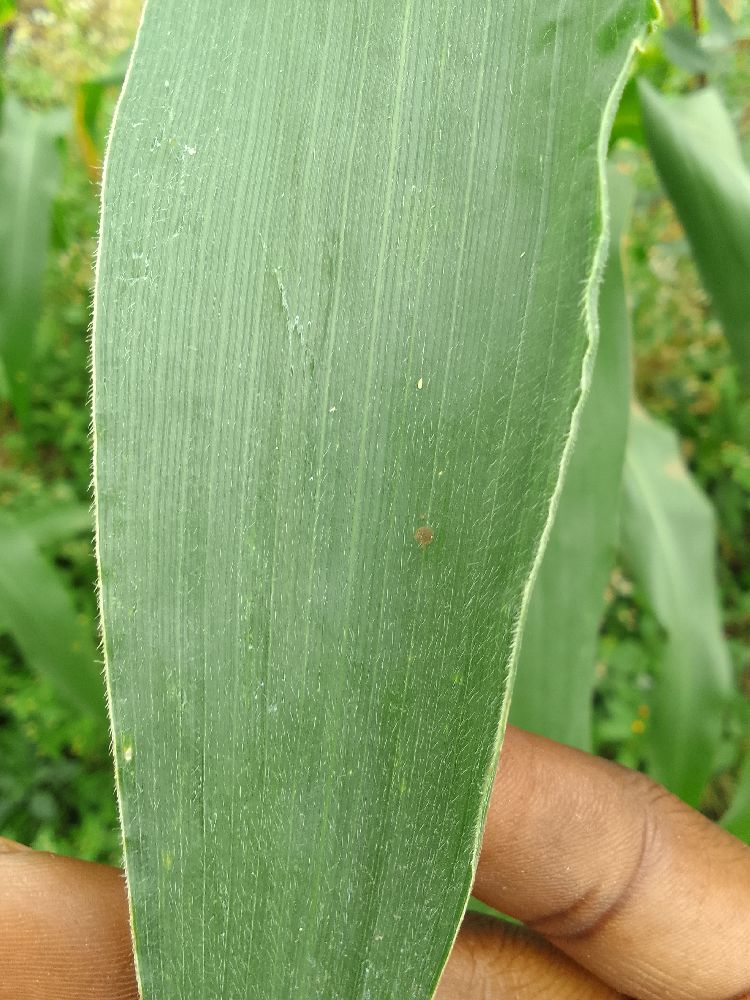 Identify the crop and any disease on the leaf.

maize, healthy
